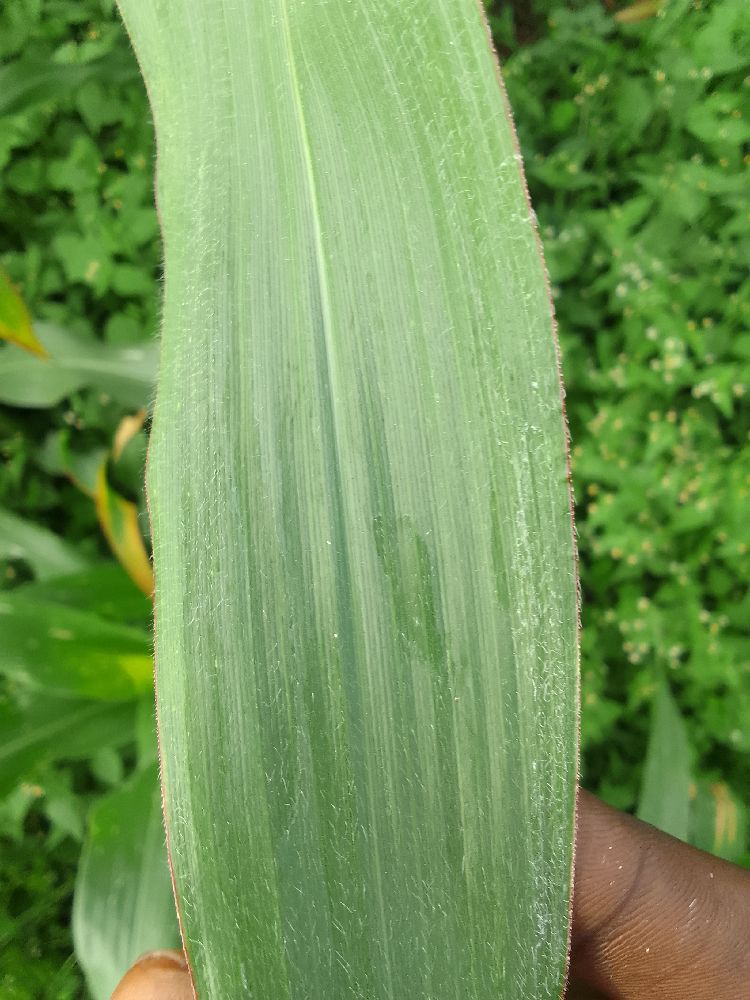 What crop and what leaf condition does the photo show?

maize, healthy
